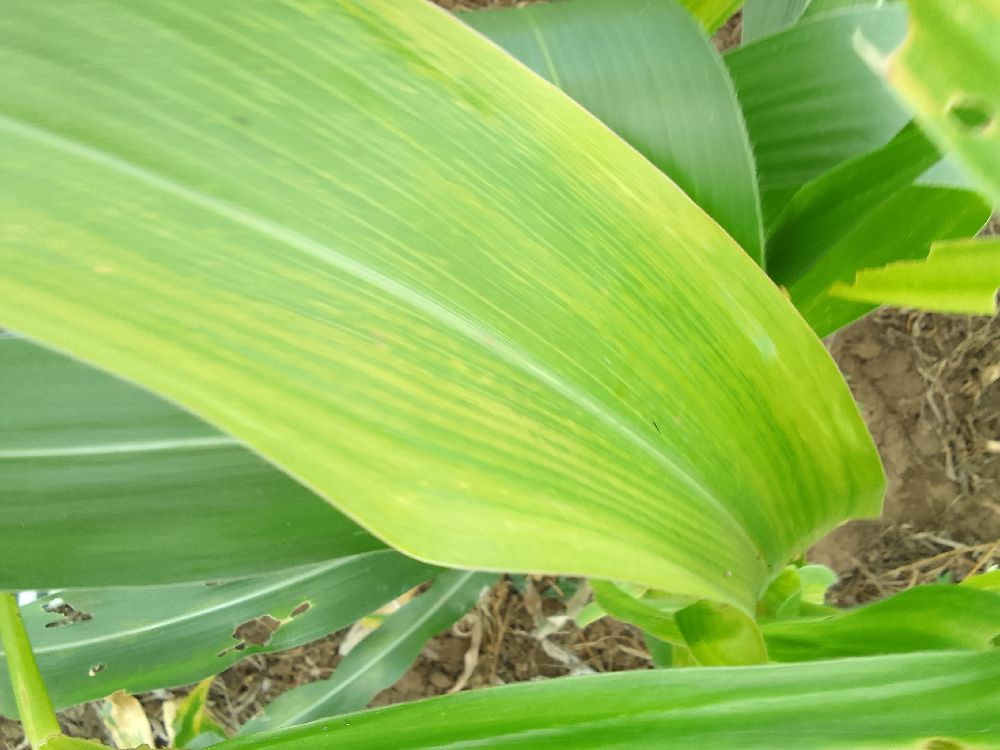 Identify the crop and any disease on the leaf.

maize, maize lethal necrosis
